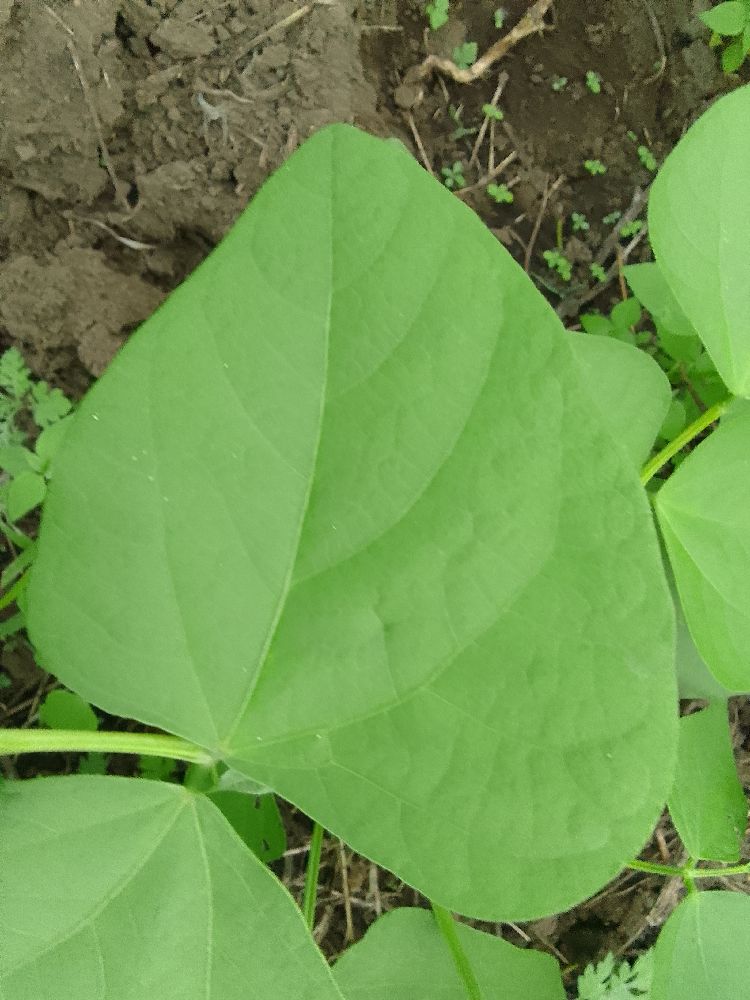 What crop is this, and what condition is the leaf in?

common bean, healthy
